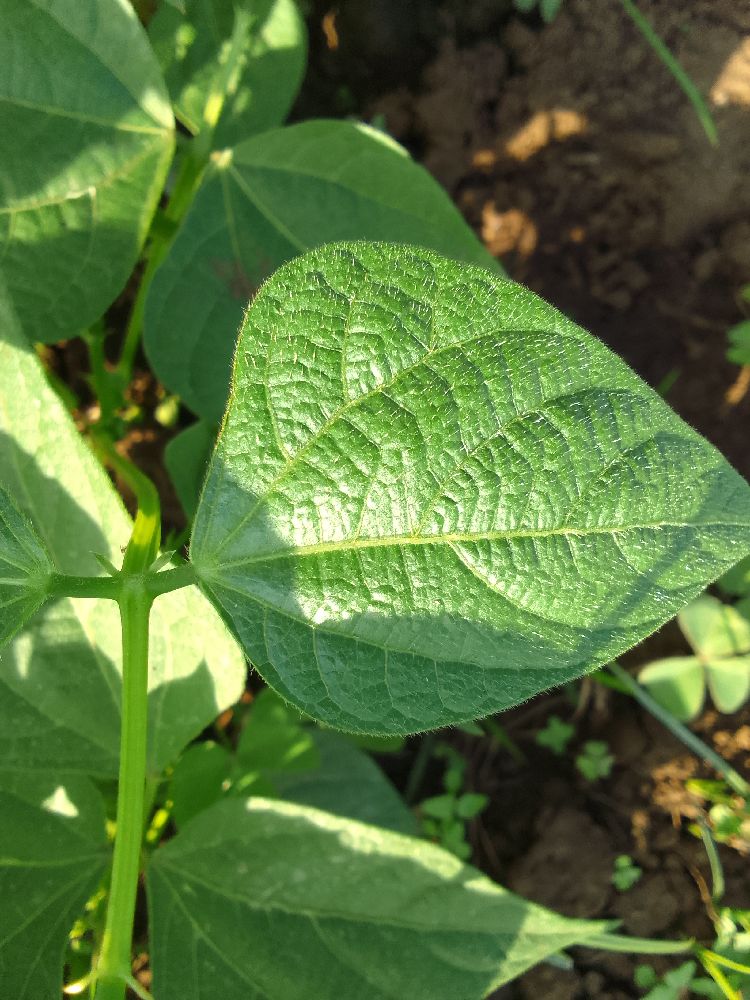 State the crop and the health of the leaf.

common bean, healthy
